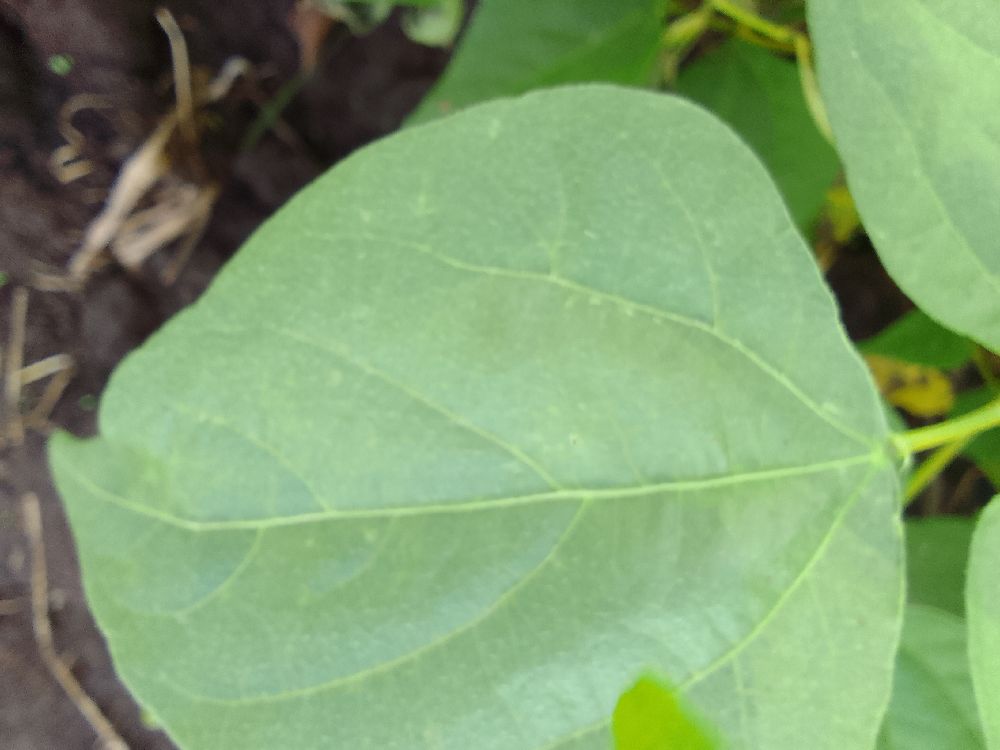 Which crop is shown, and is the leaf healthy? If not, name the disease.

common bean, healthy
